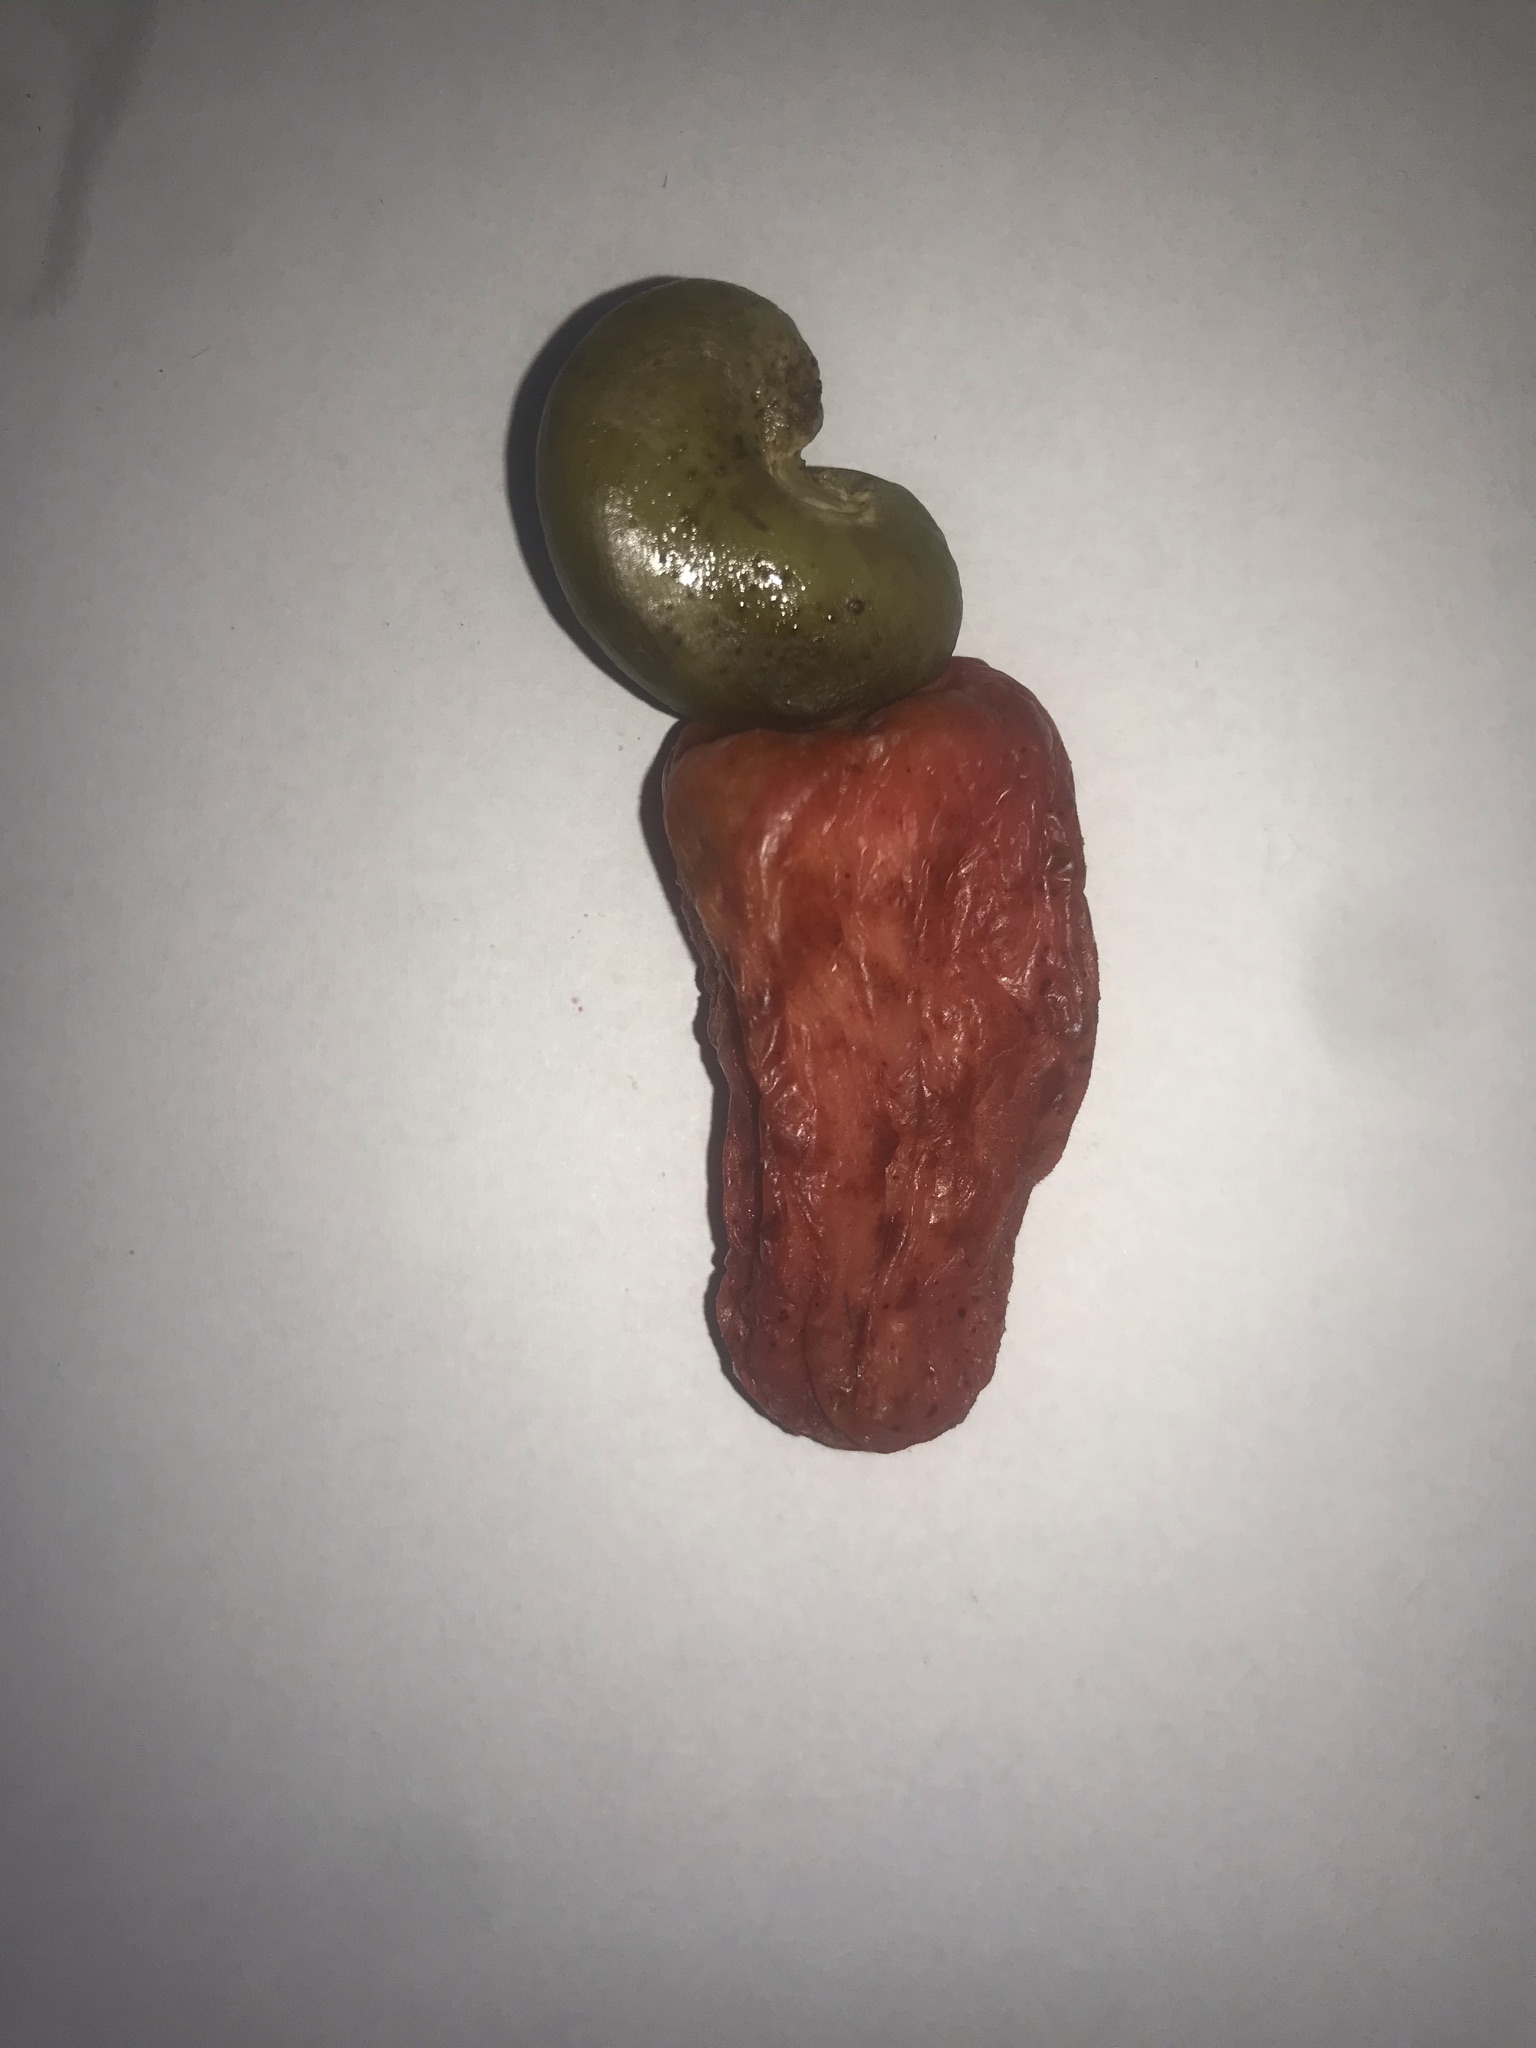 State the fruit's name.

caju vermelho
